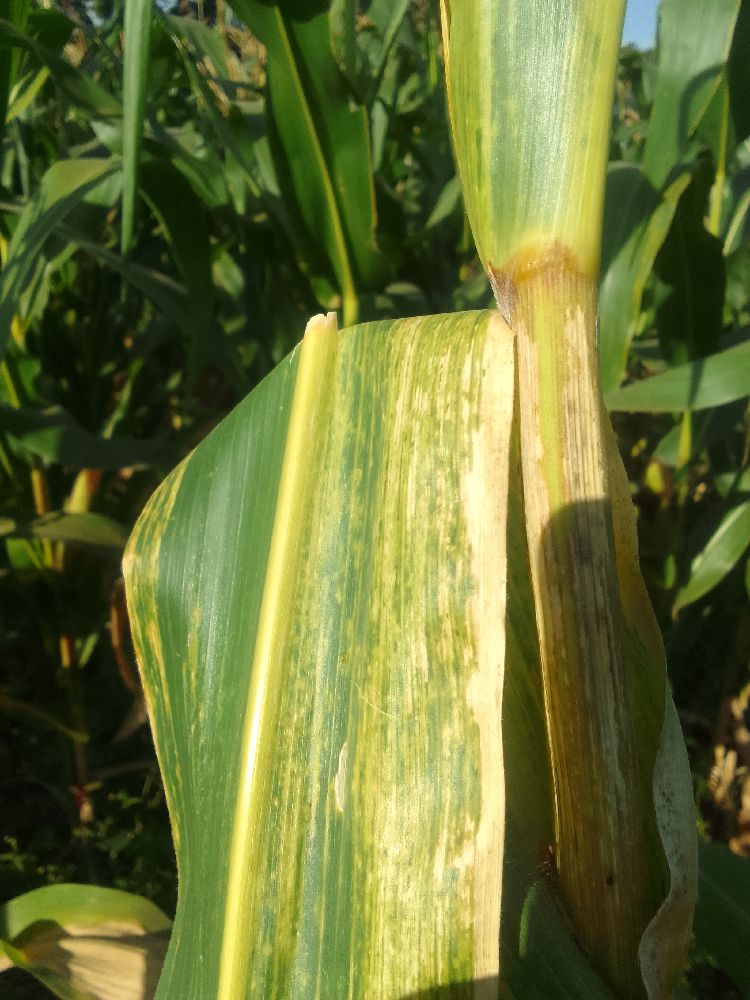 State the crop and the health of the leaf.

maize, maize lethal necrosis
